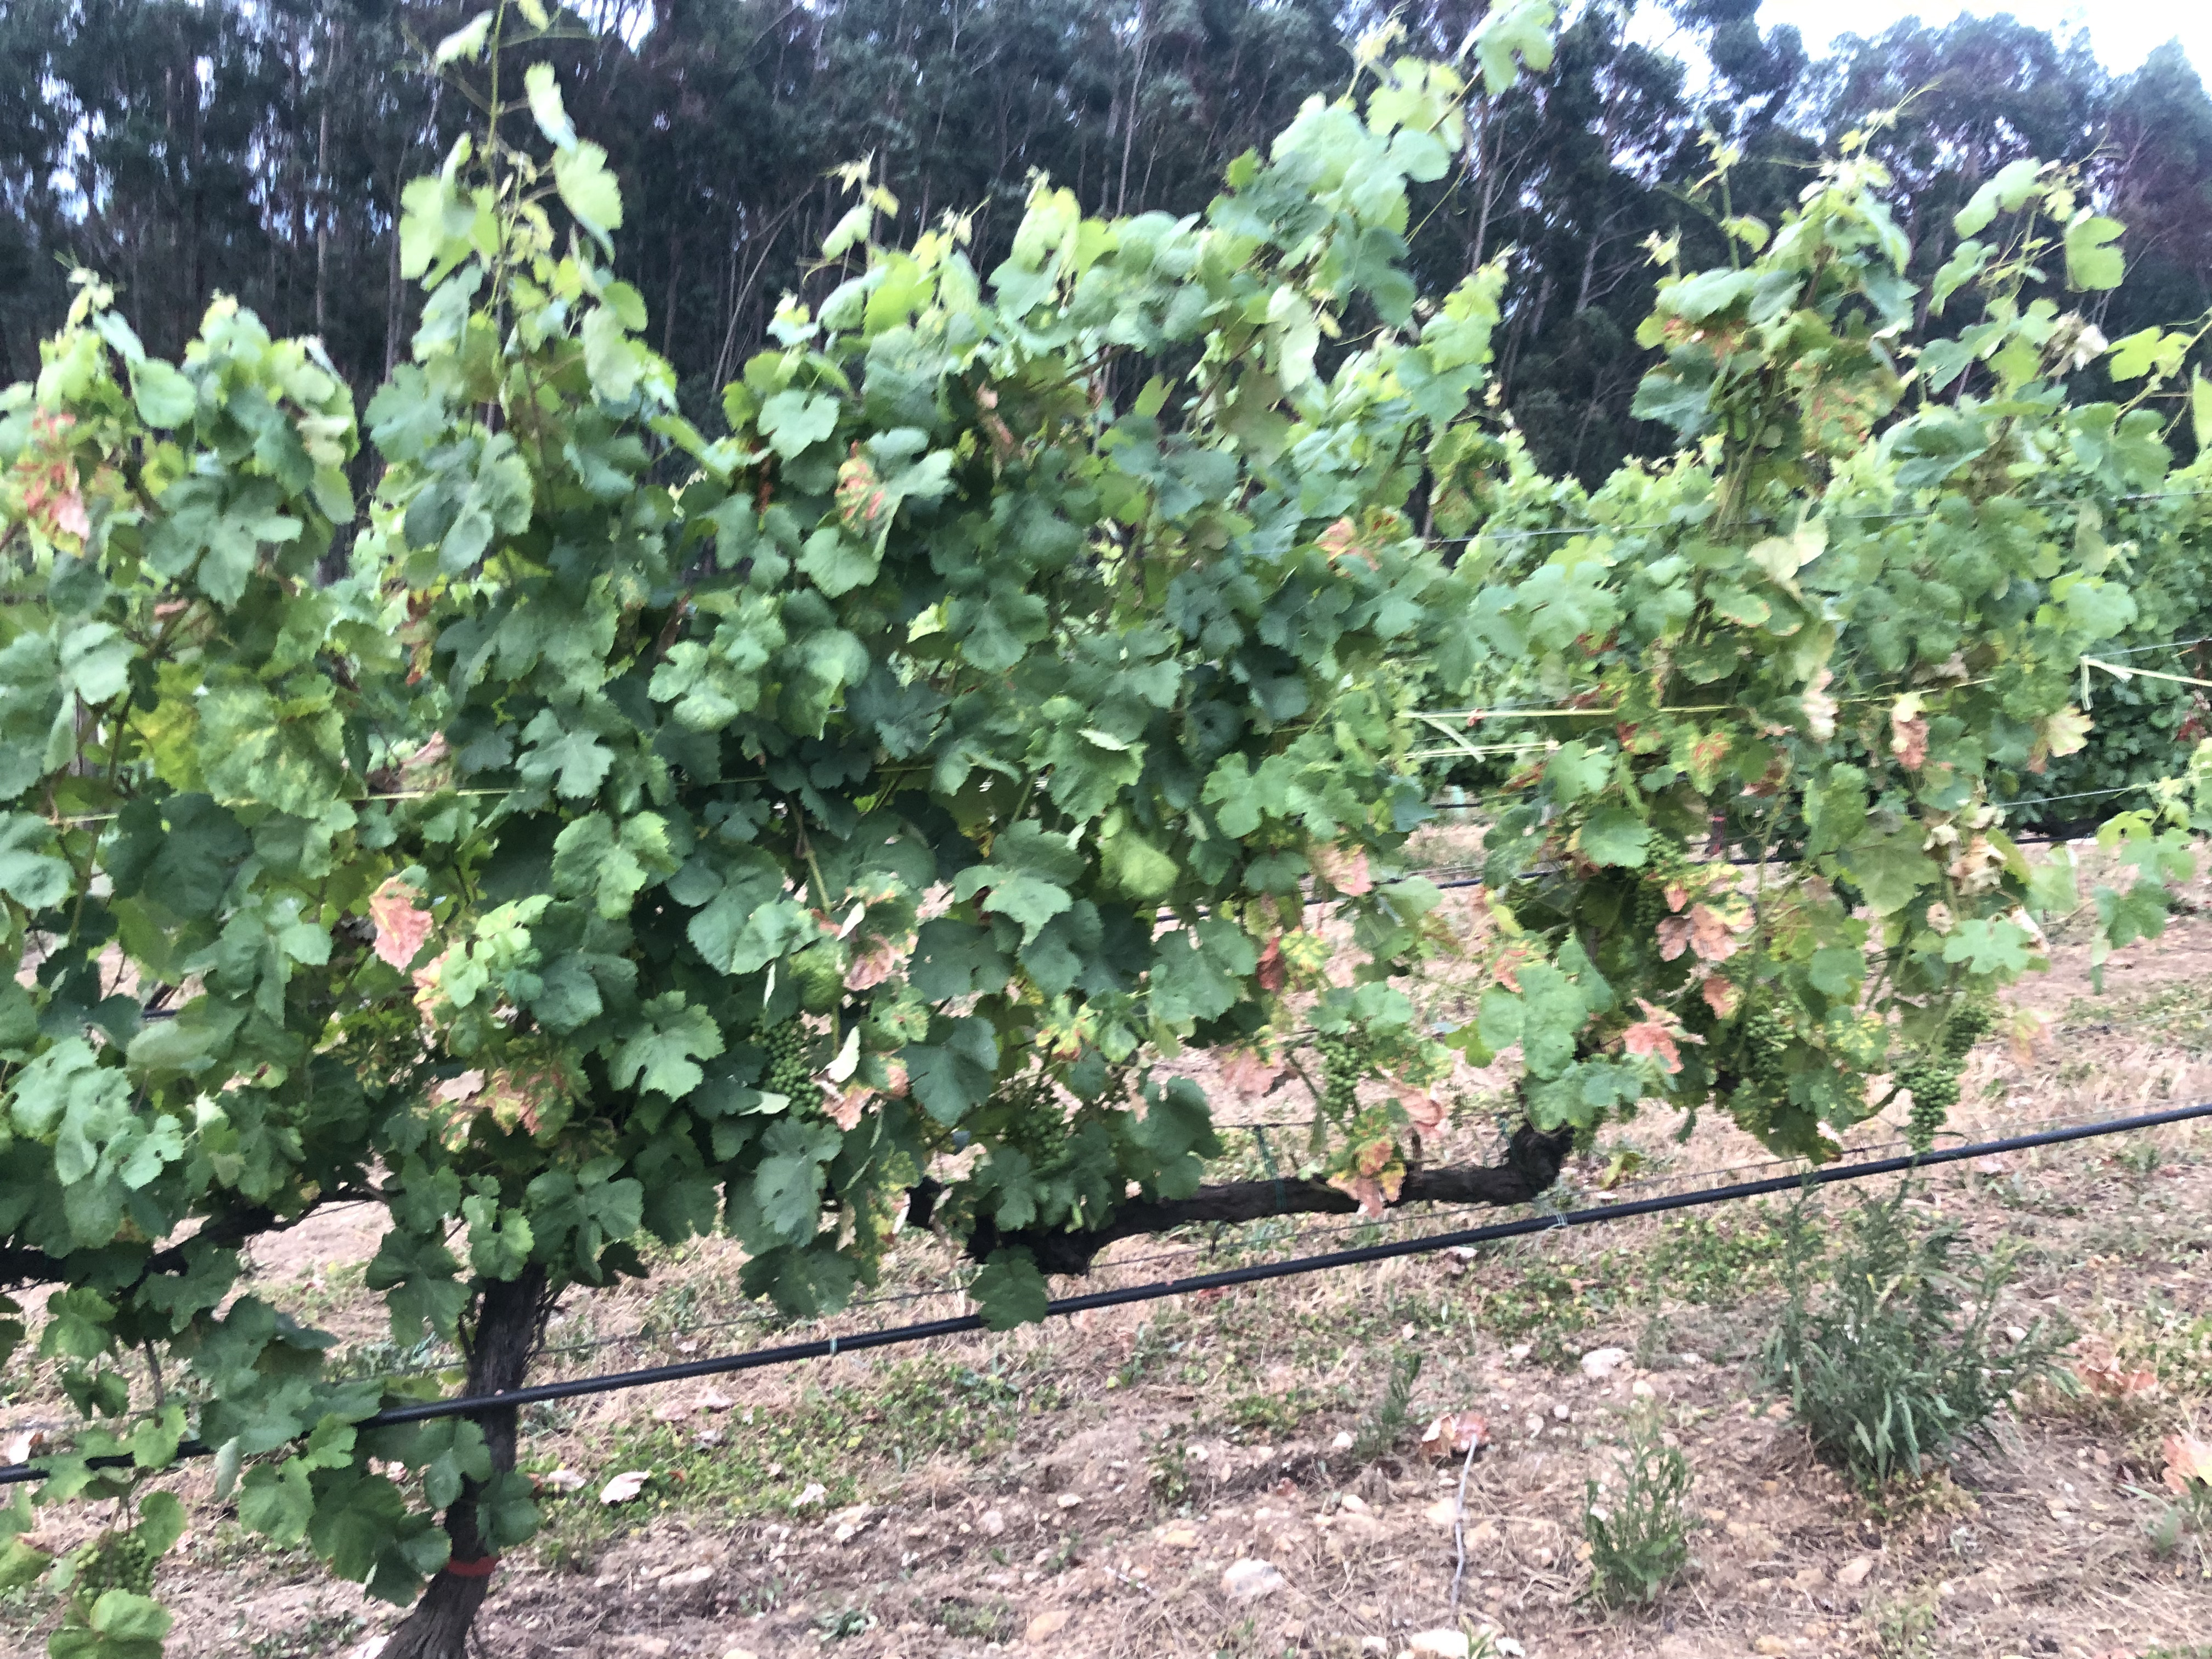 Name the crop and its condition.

grapevine, affected by esca disease
